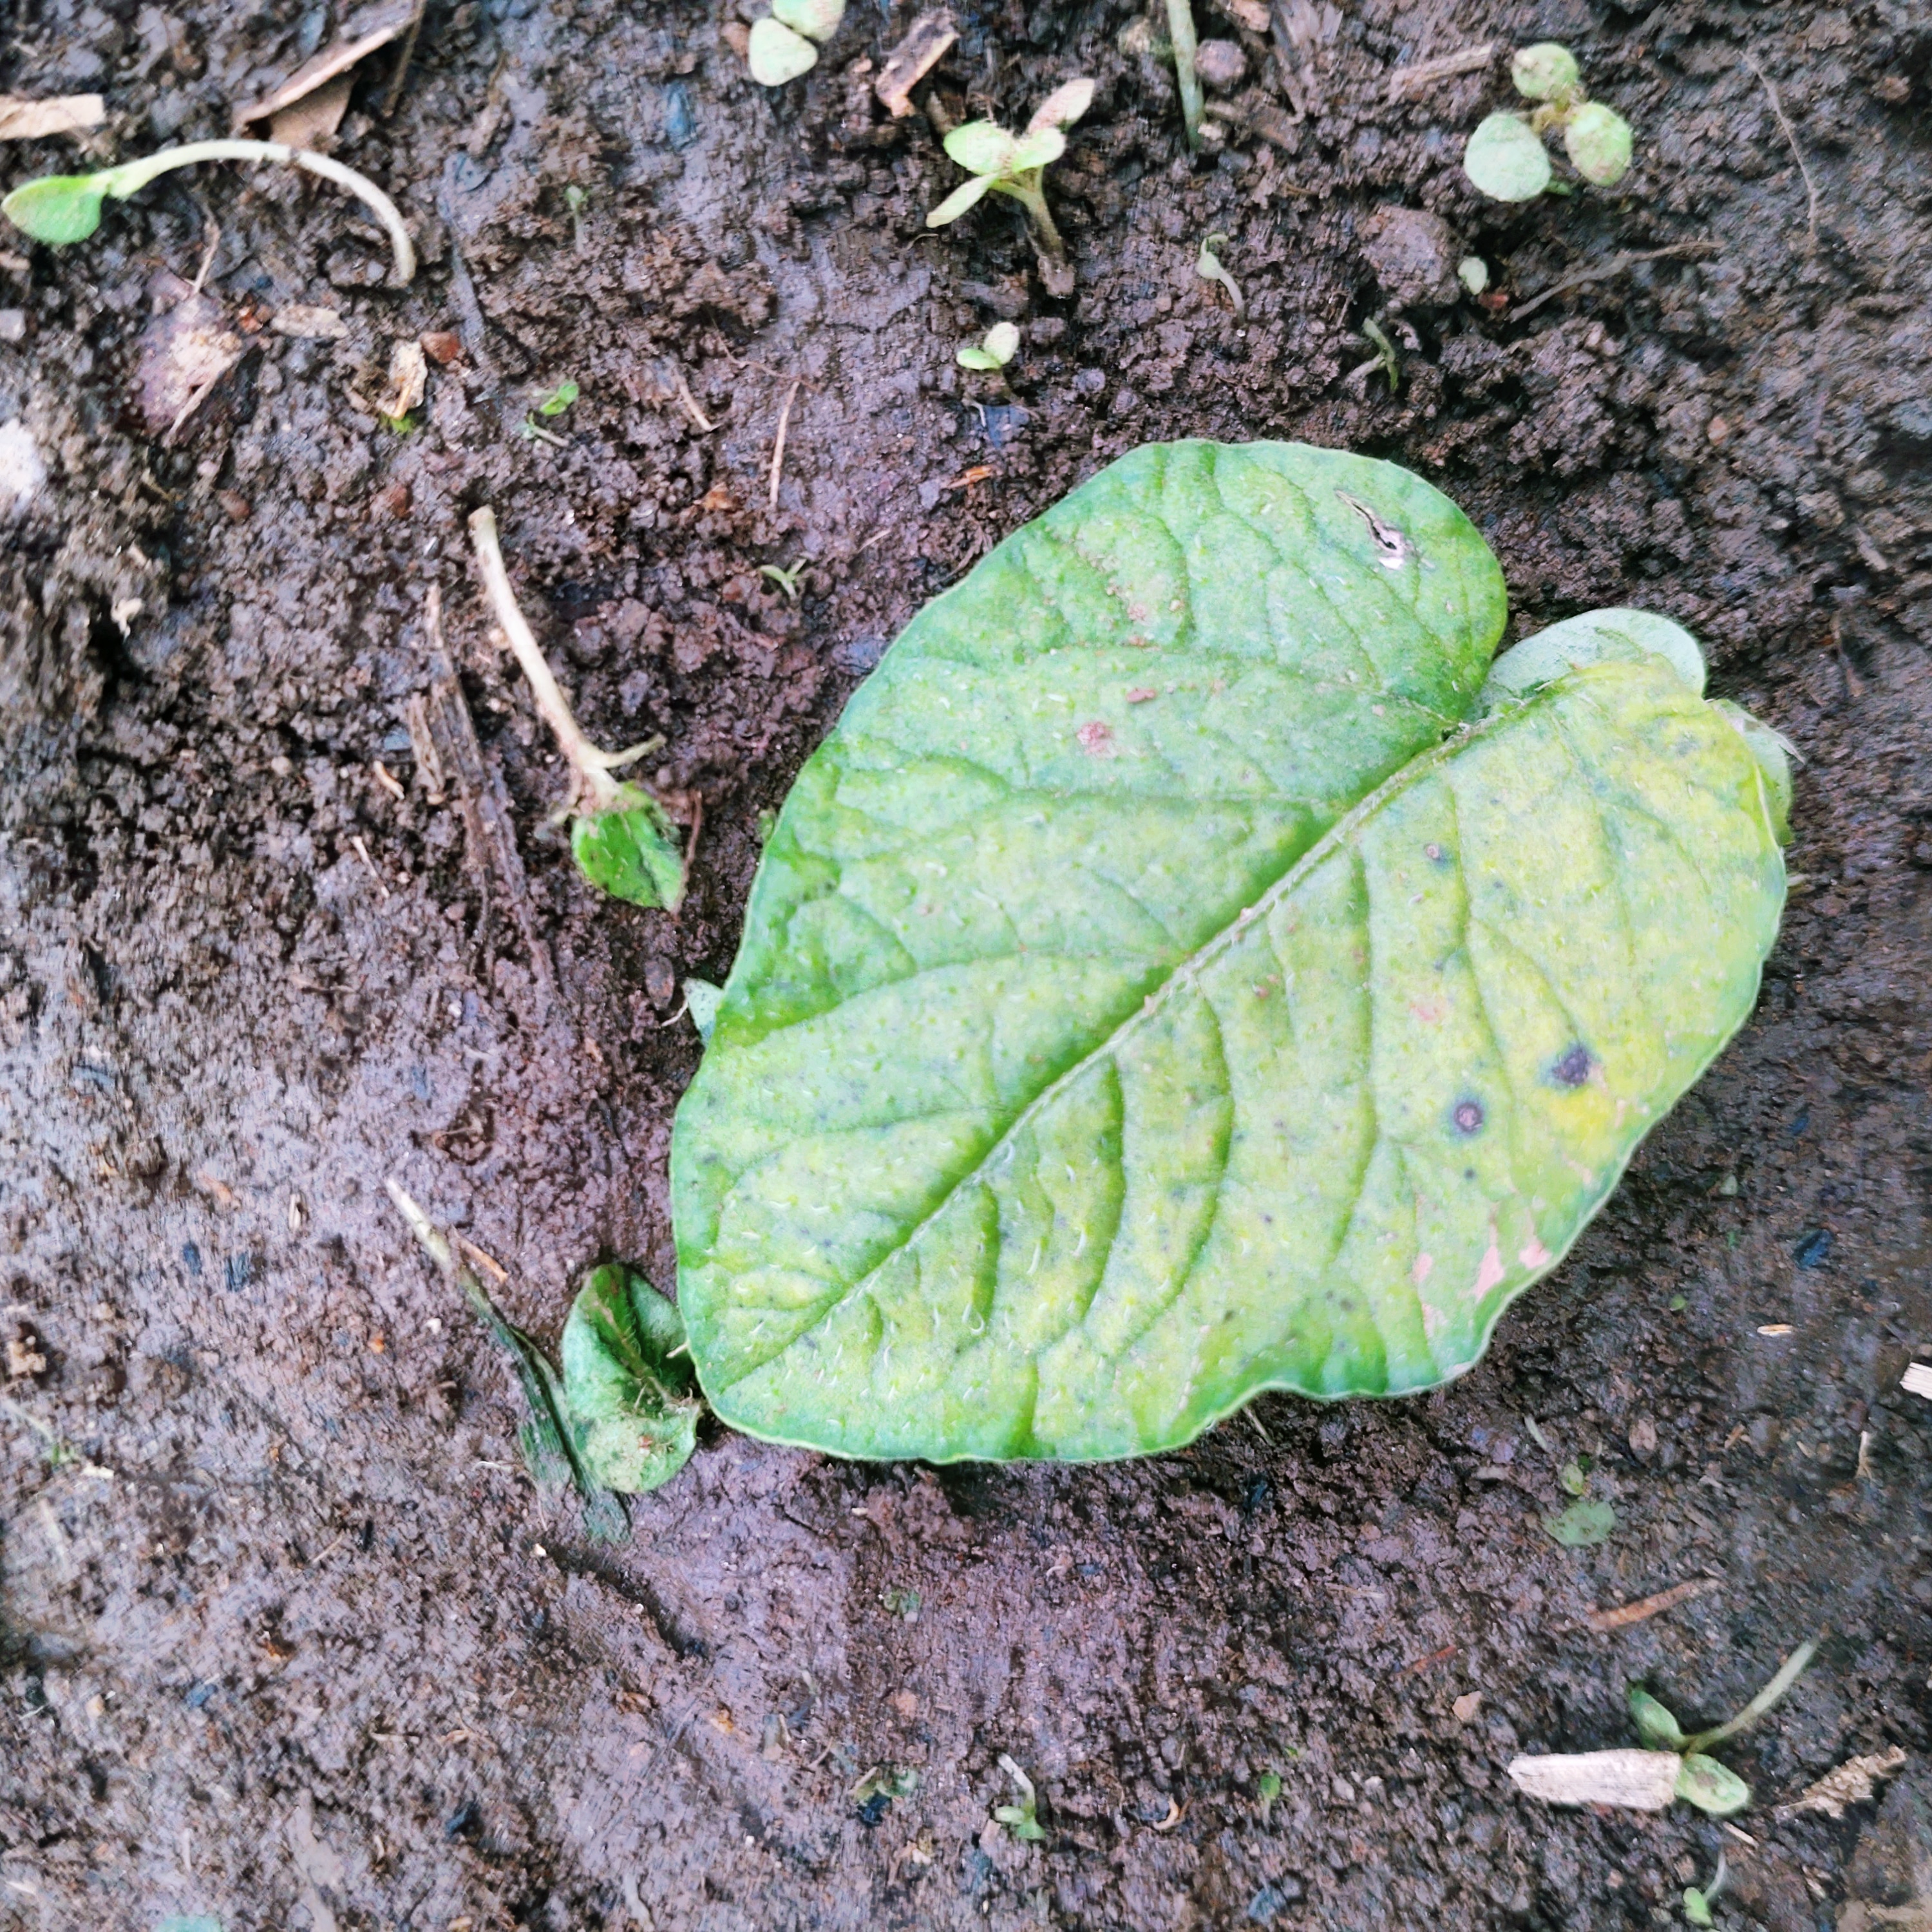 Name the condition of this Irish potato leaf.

late blight
